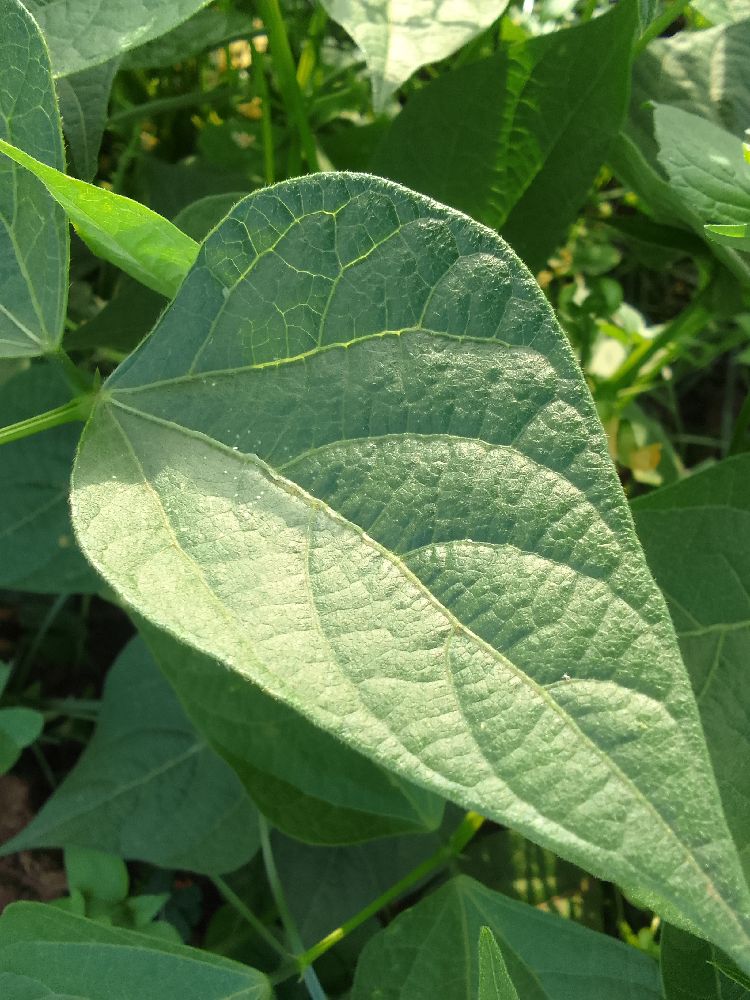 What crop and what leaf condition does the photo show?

common bean, healthy
